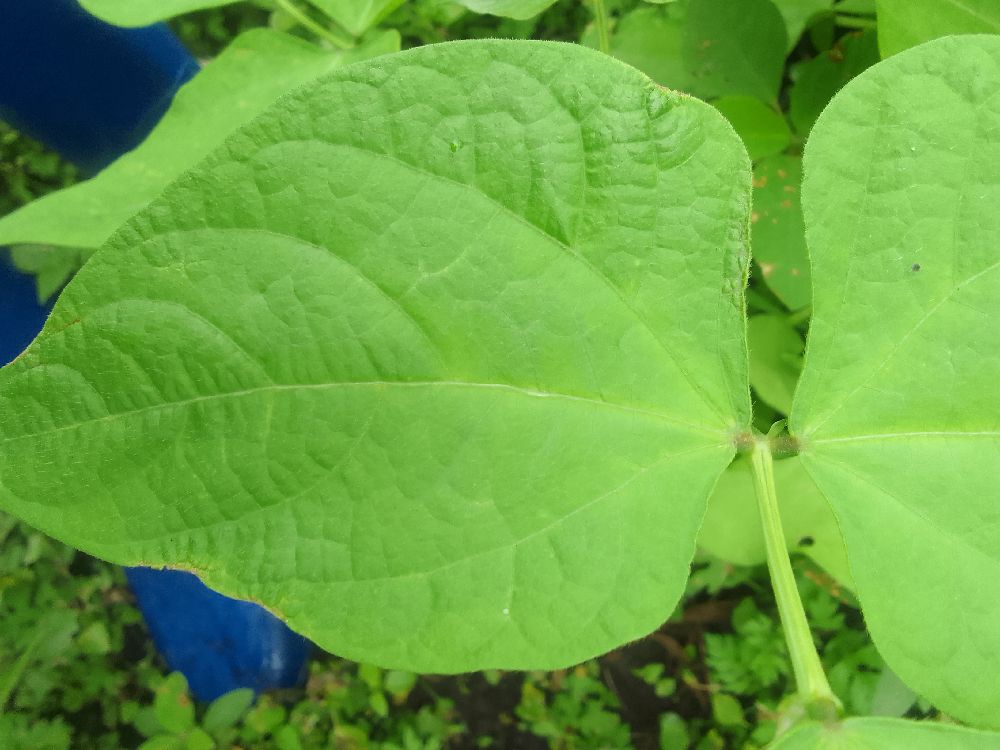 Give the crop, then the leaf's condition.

common bean, healthy
